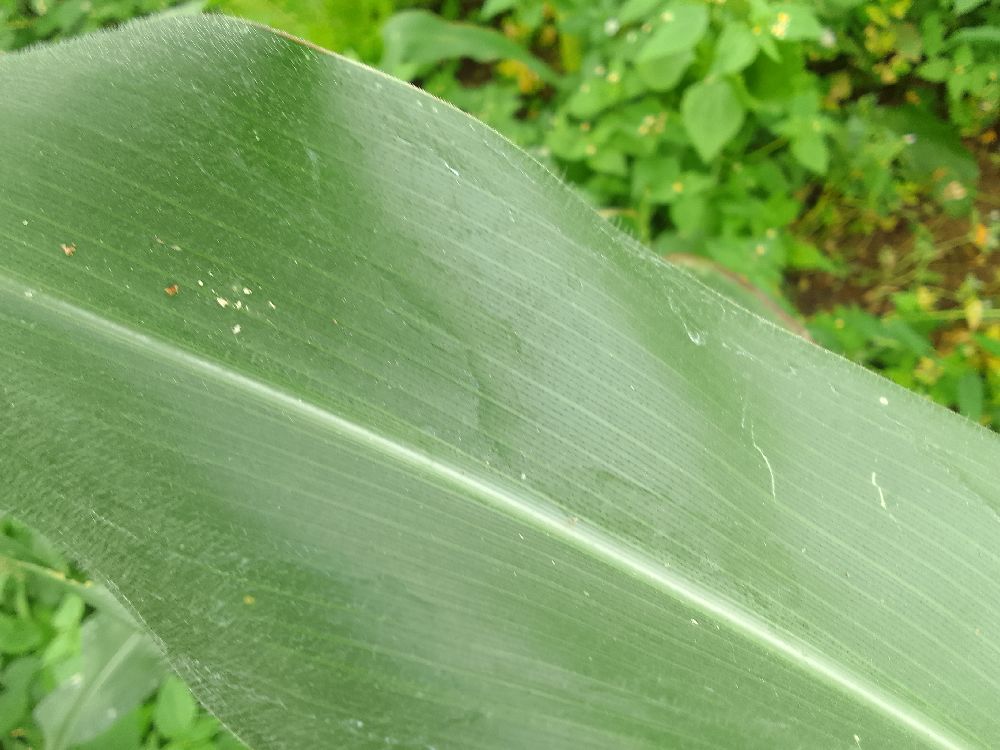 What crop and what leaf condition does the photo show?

maize, healthy
